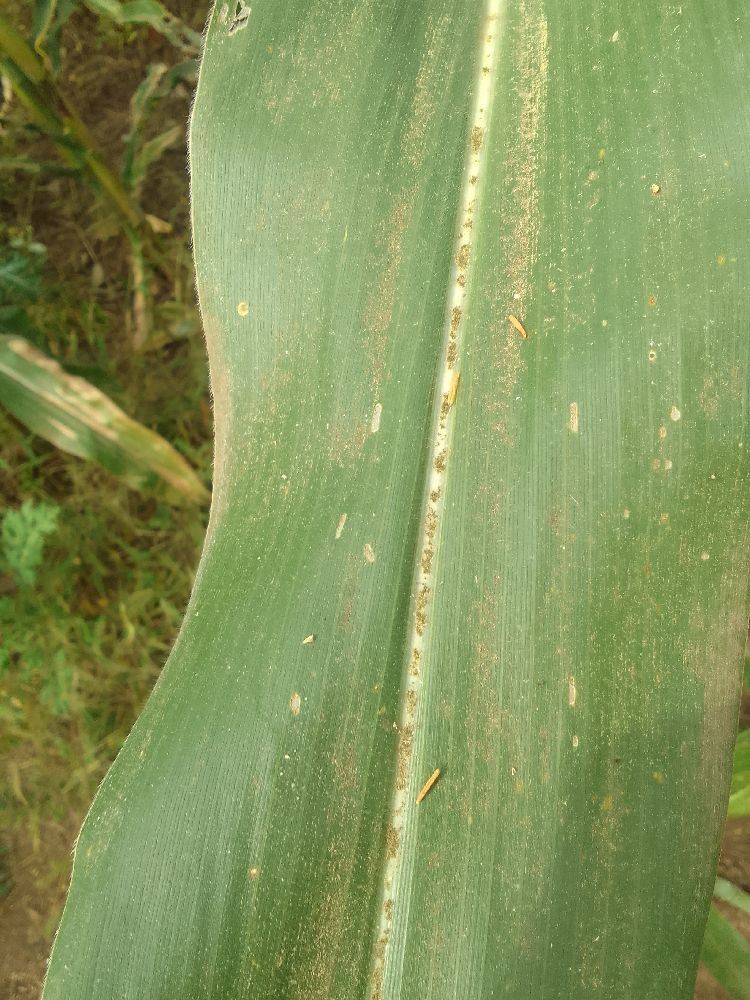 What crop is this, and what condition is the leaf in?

maize, healthy
